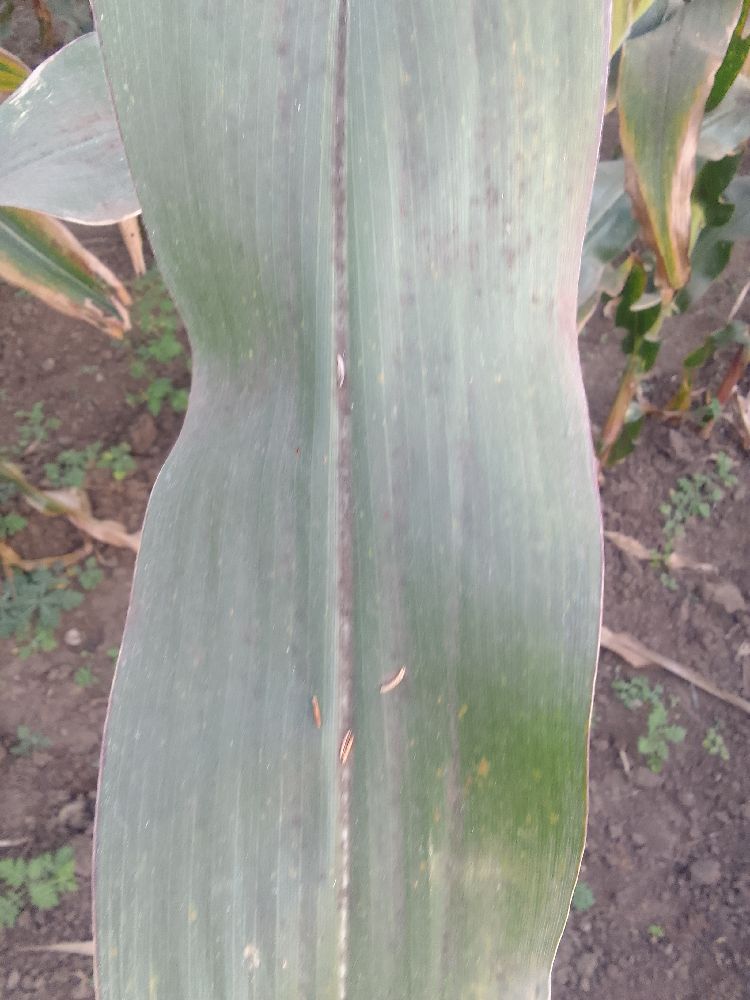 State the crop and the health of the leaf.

maize, healthy
